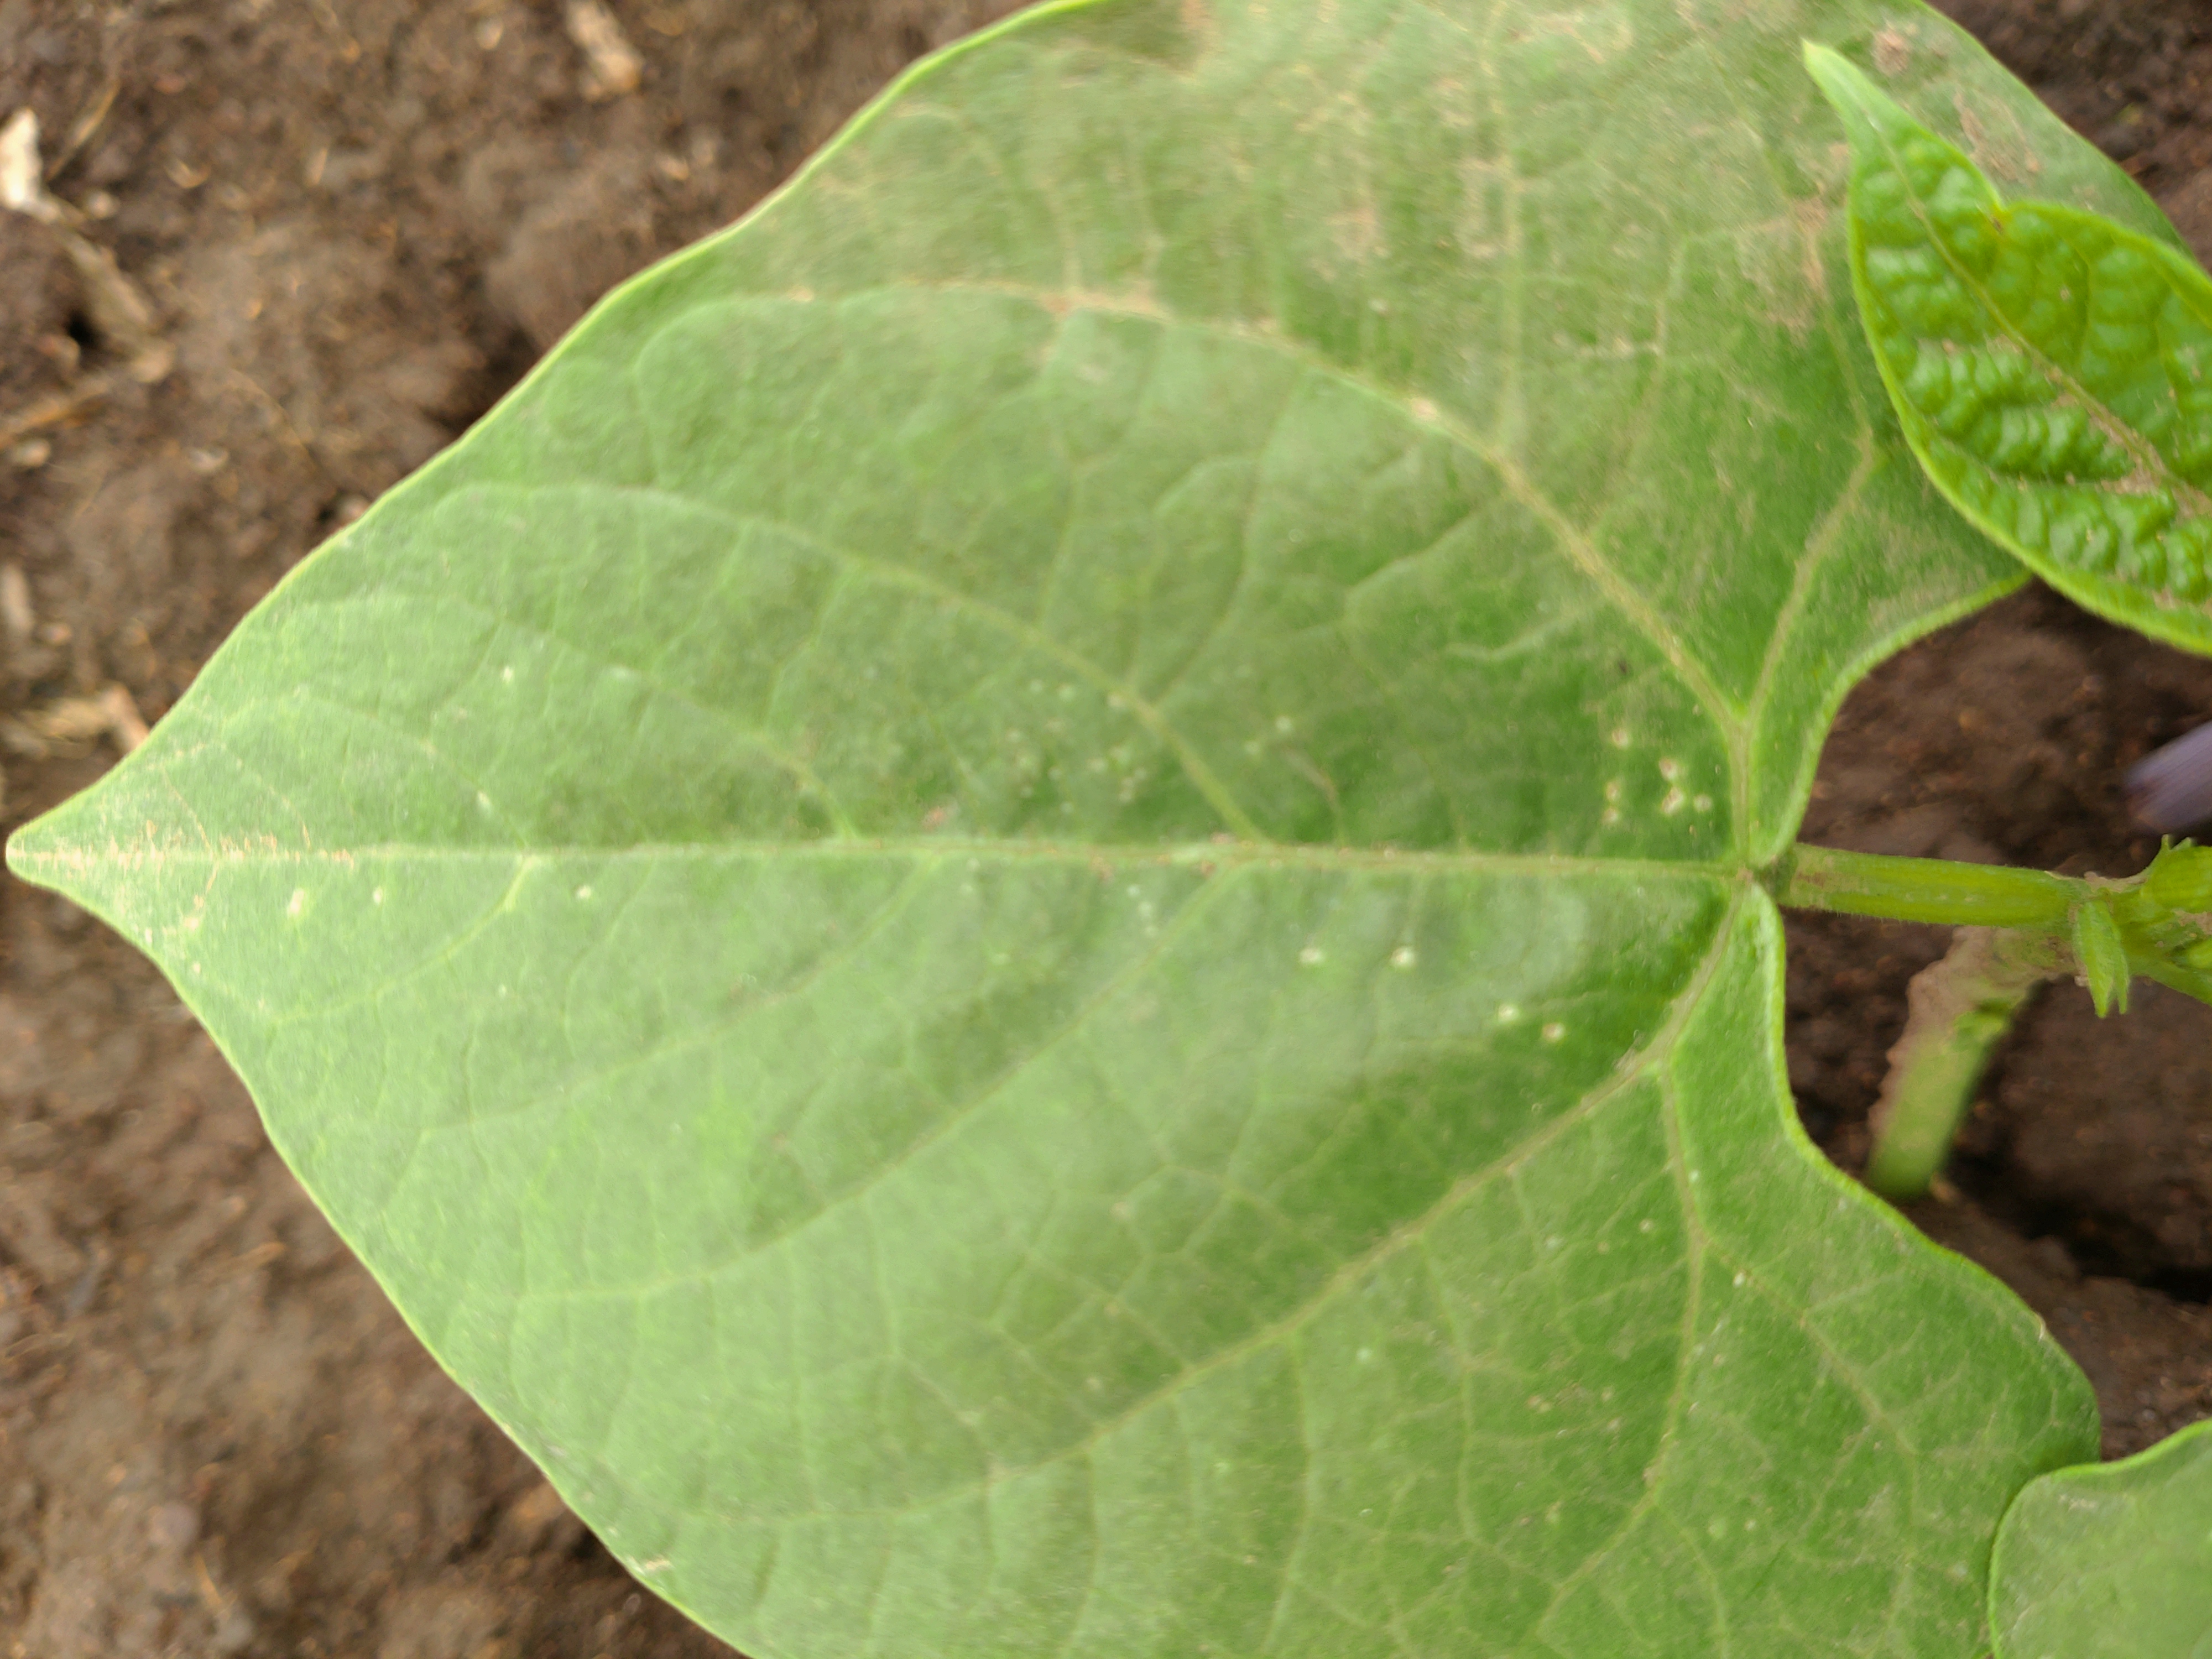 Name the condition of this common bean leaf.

healthy
